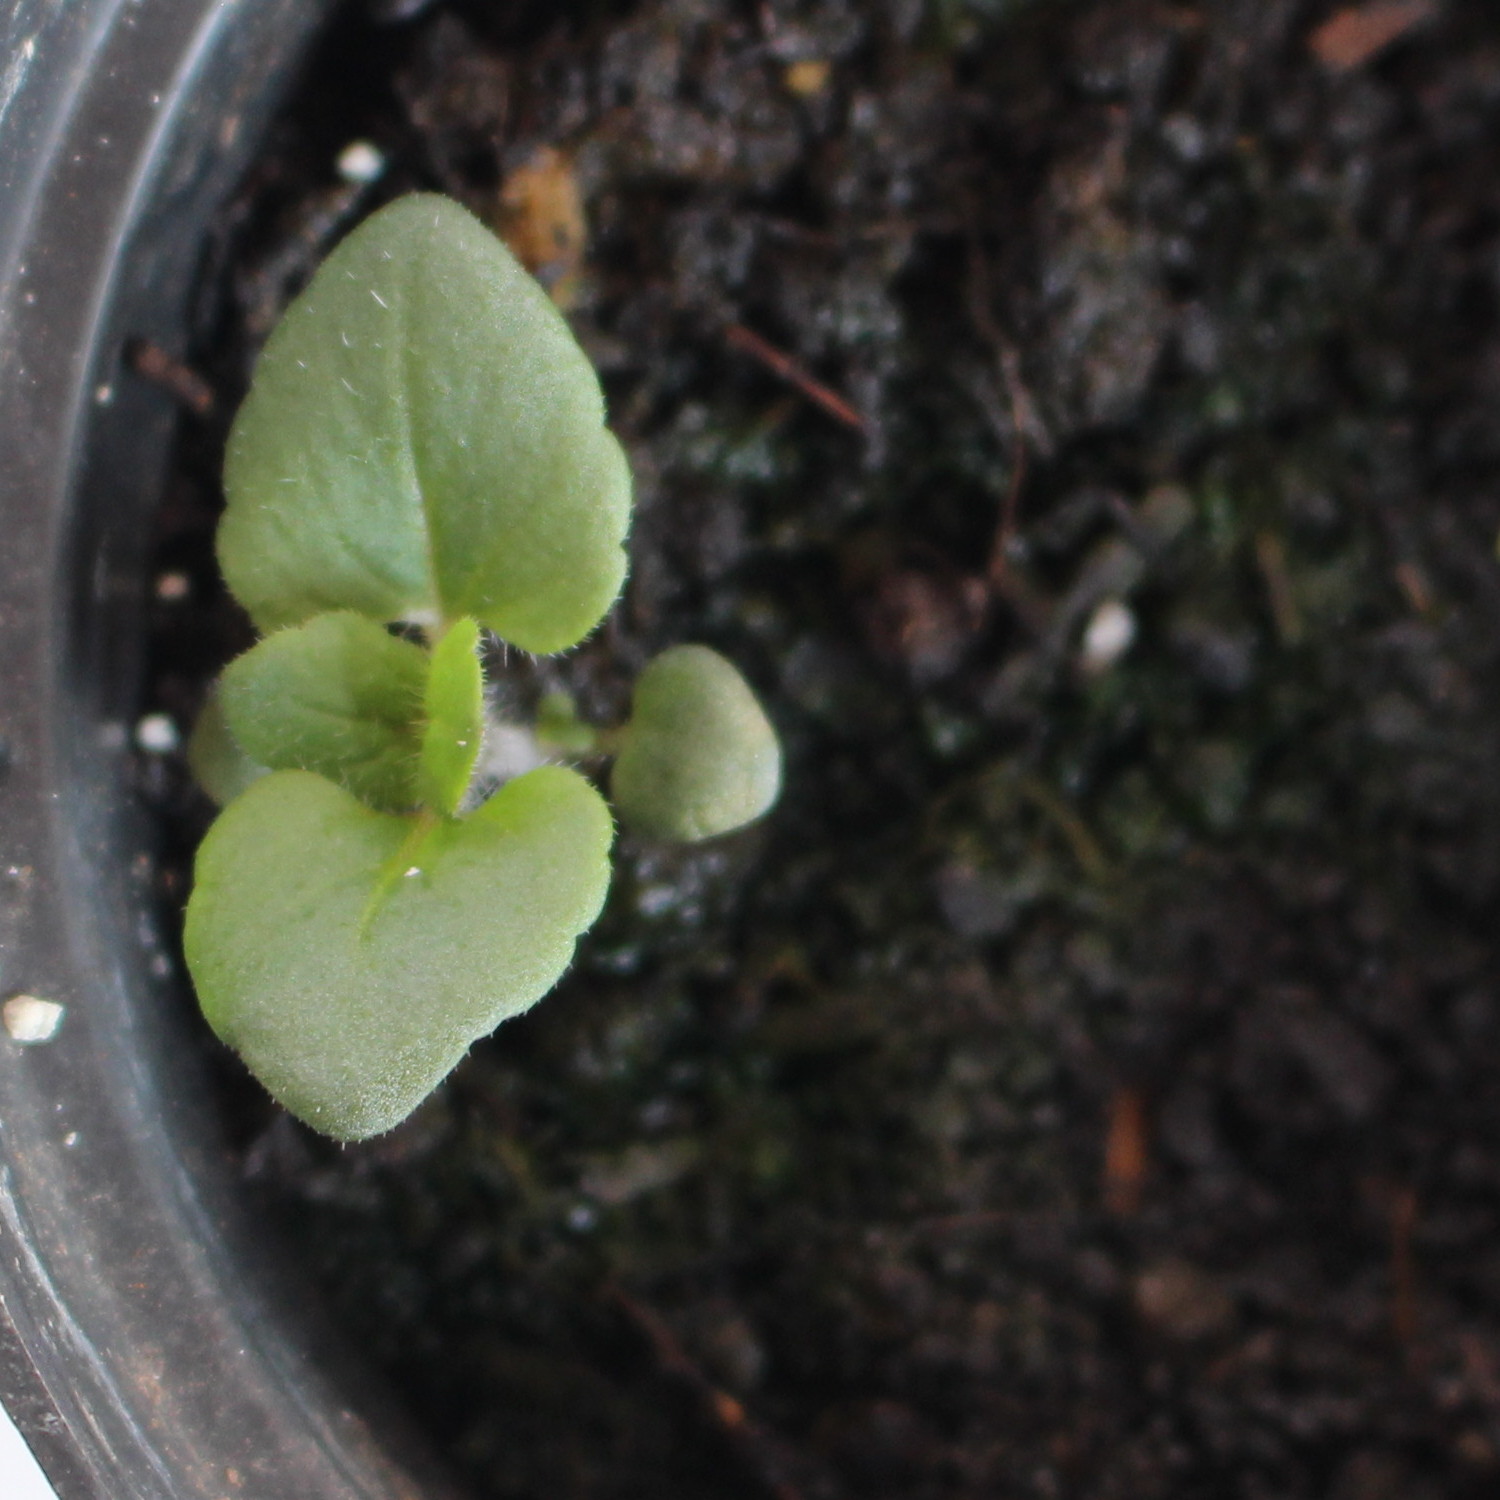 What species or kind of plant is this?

Veronica persica
